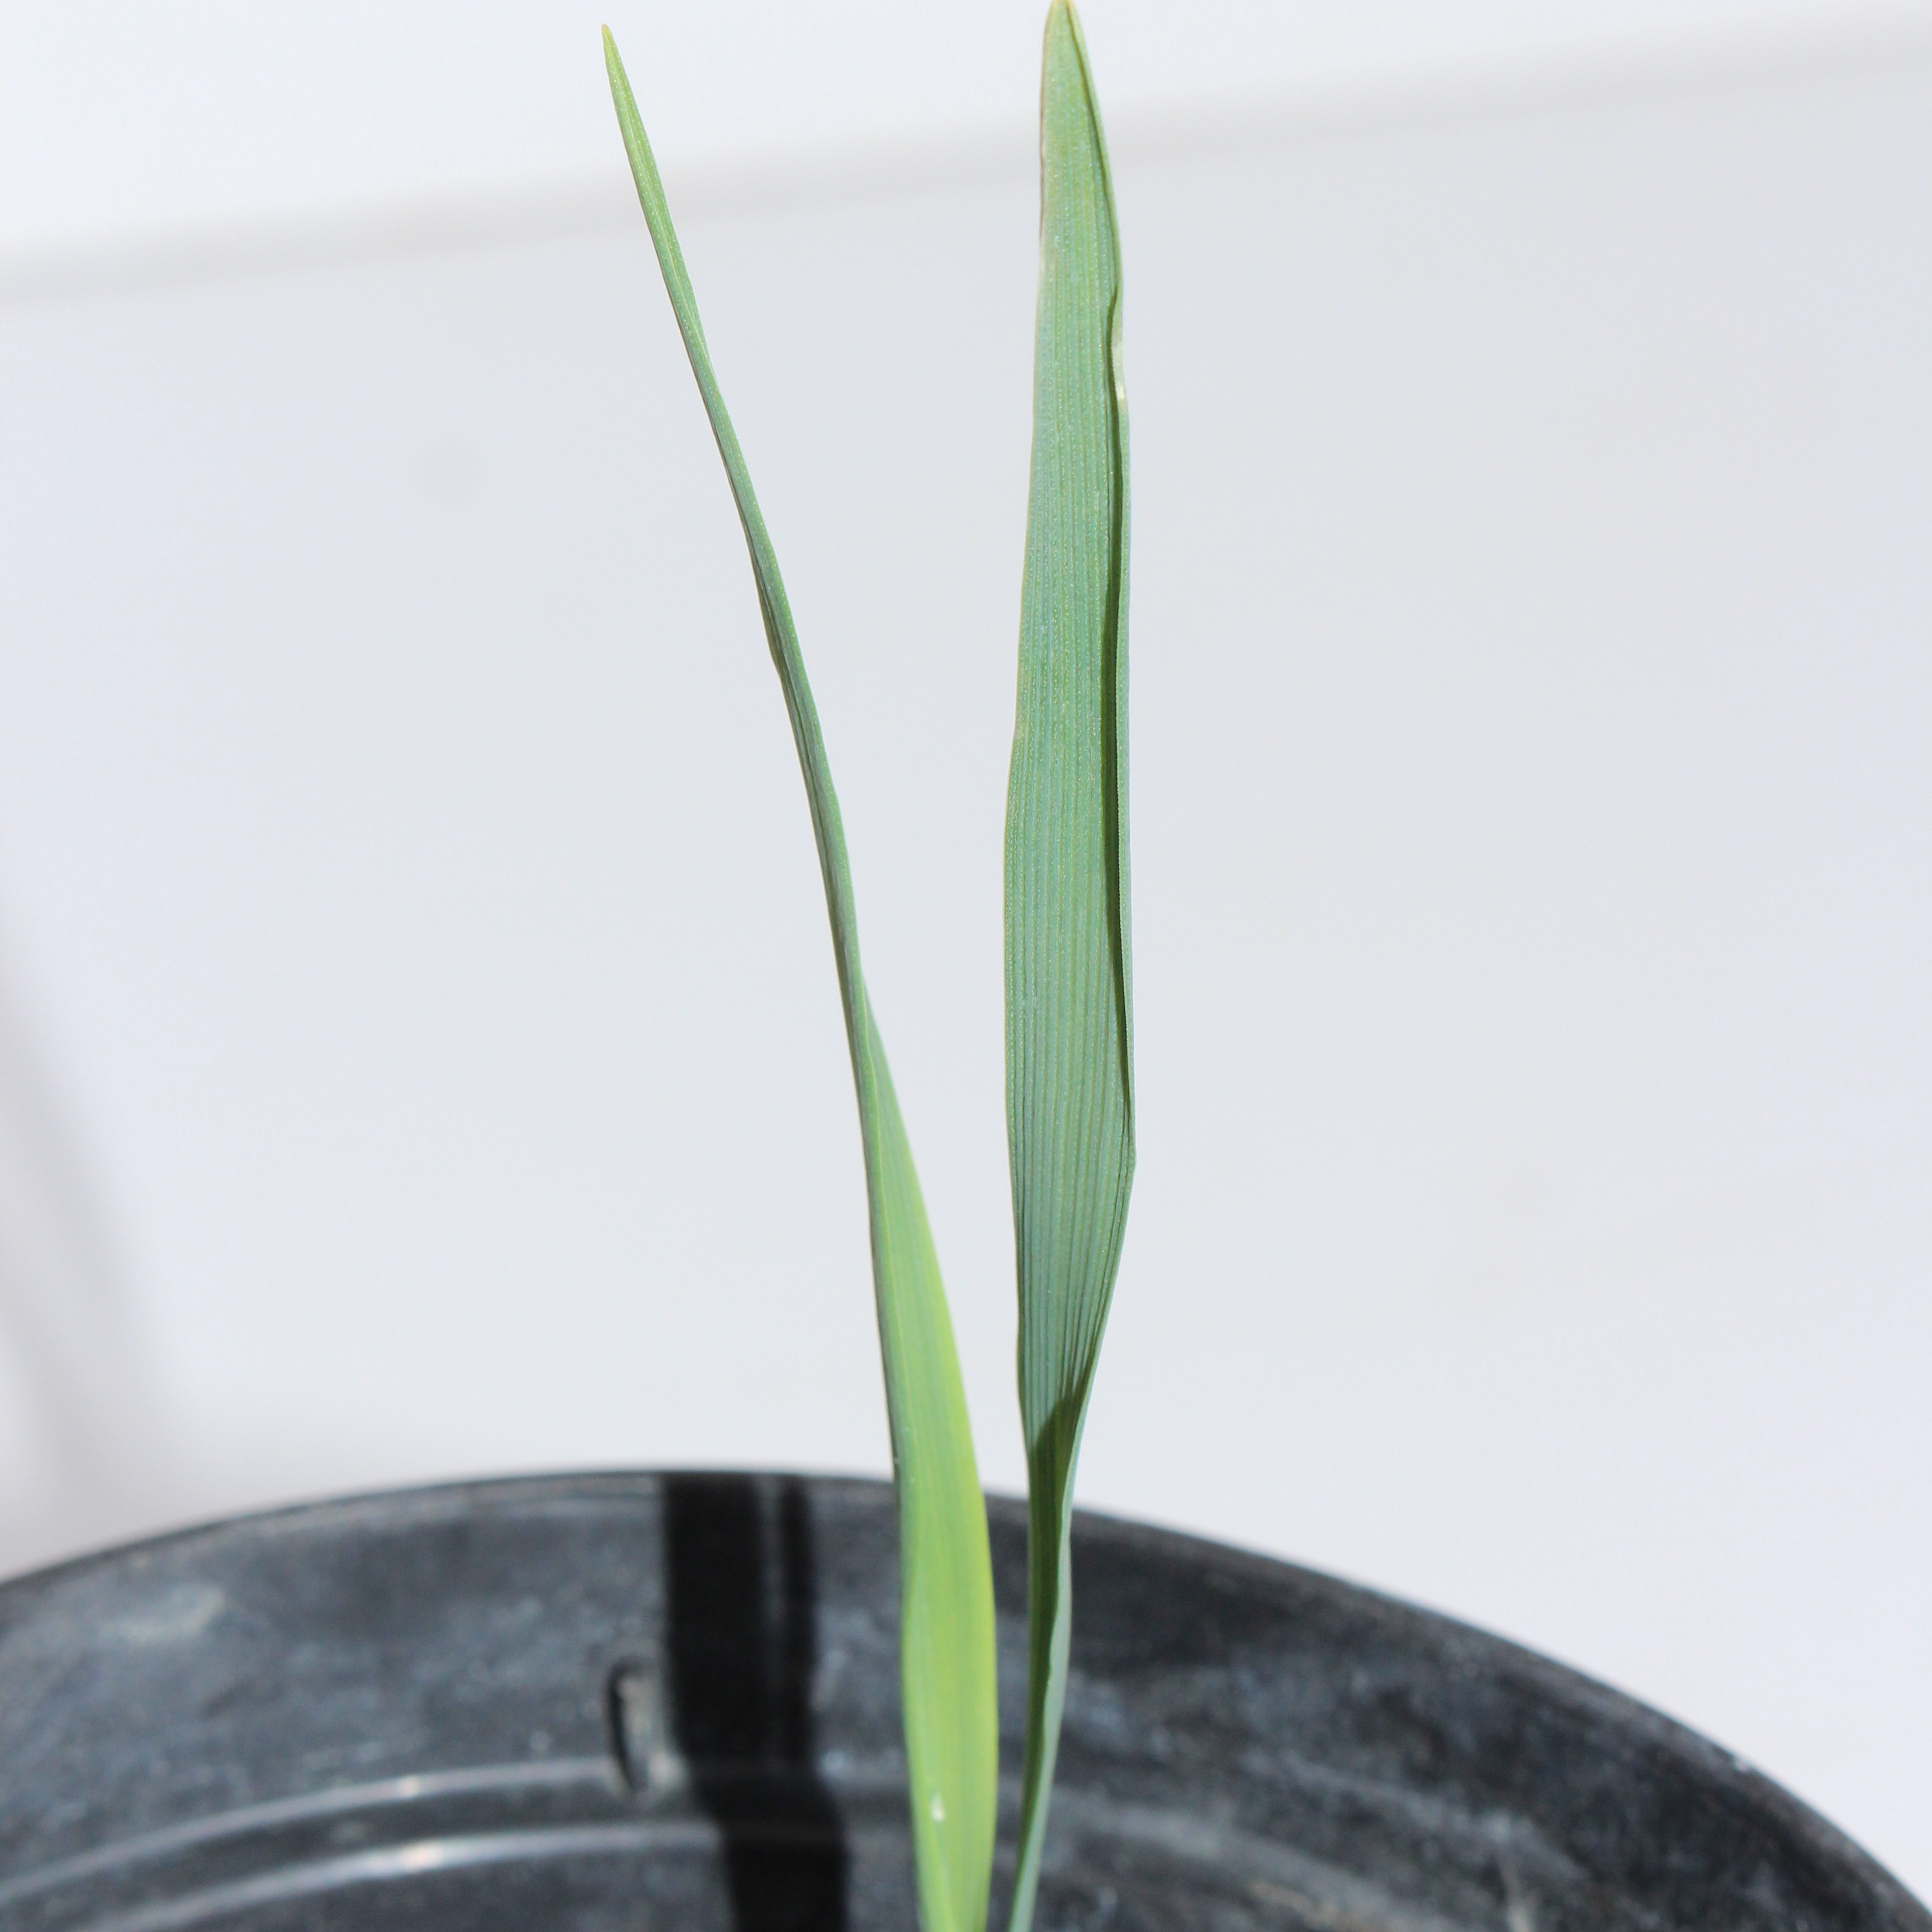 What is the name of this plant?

Avena sterilis
